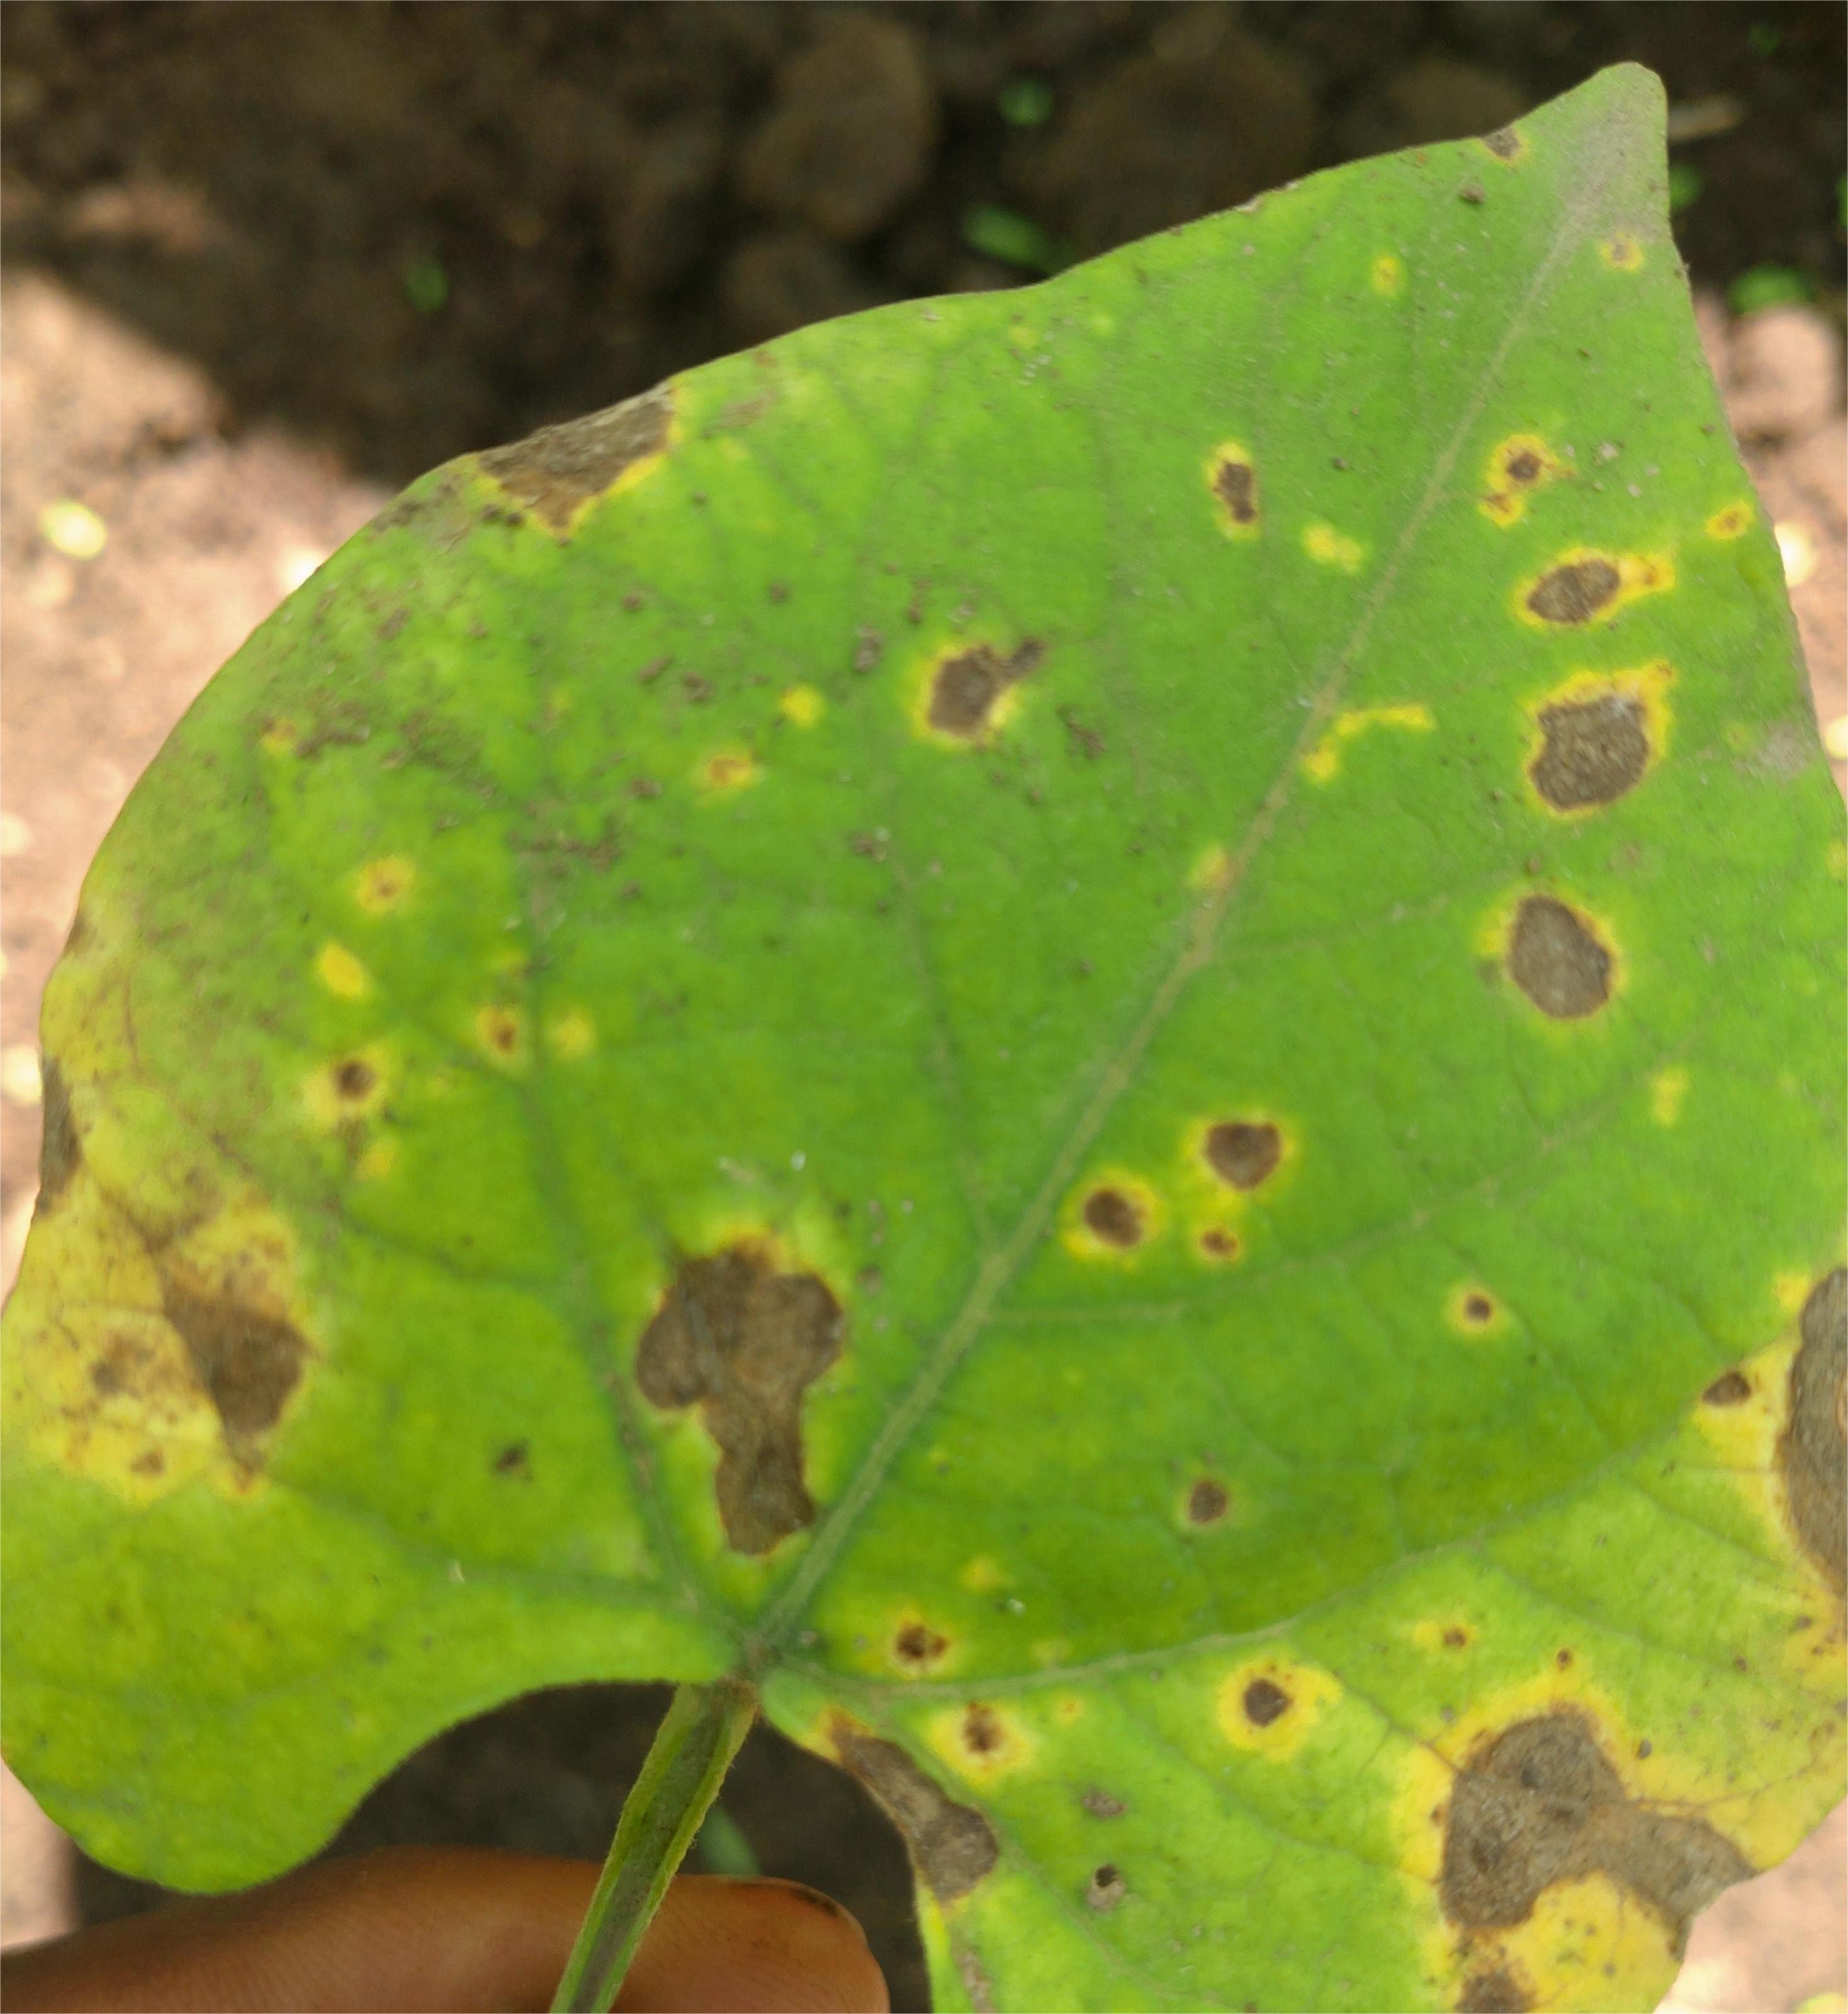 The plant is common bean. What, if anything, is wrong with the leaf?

rust
